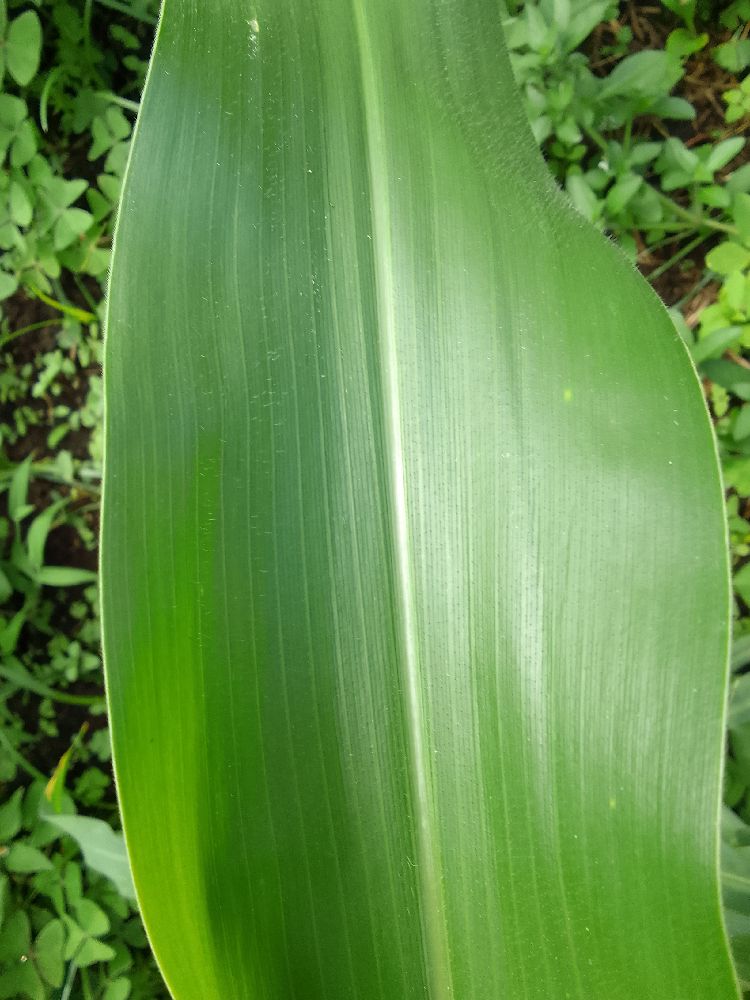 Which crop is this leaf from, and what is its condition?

maize, healthy
